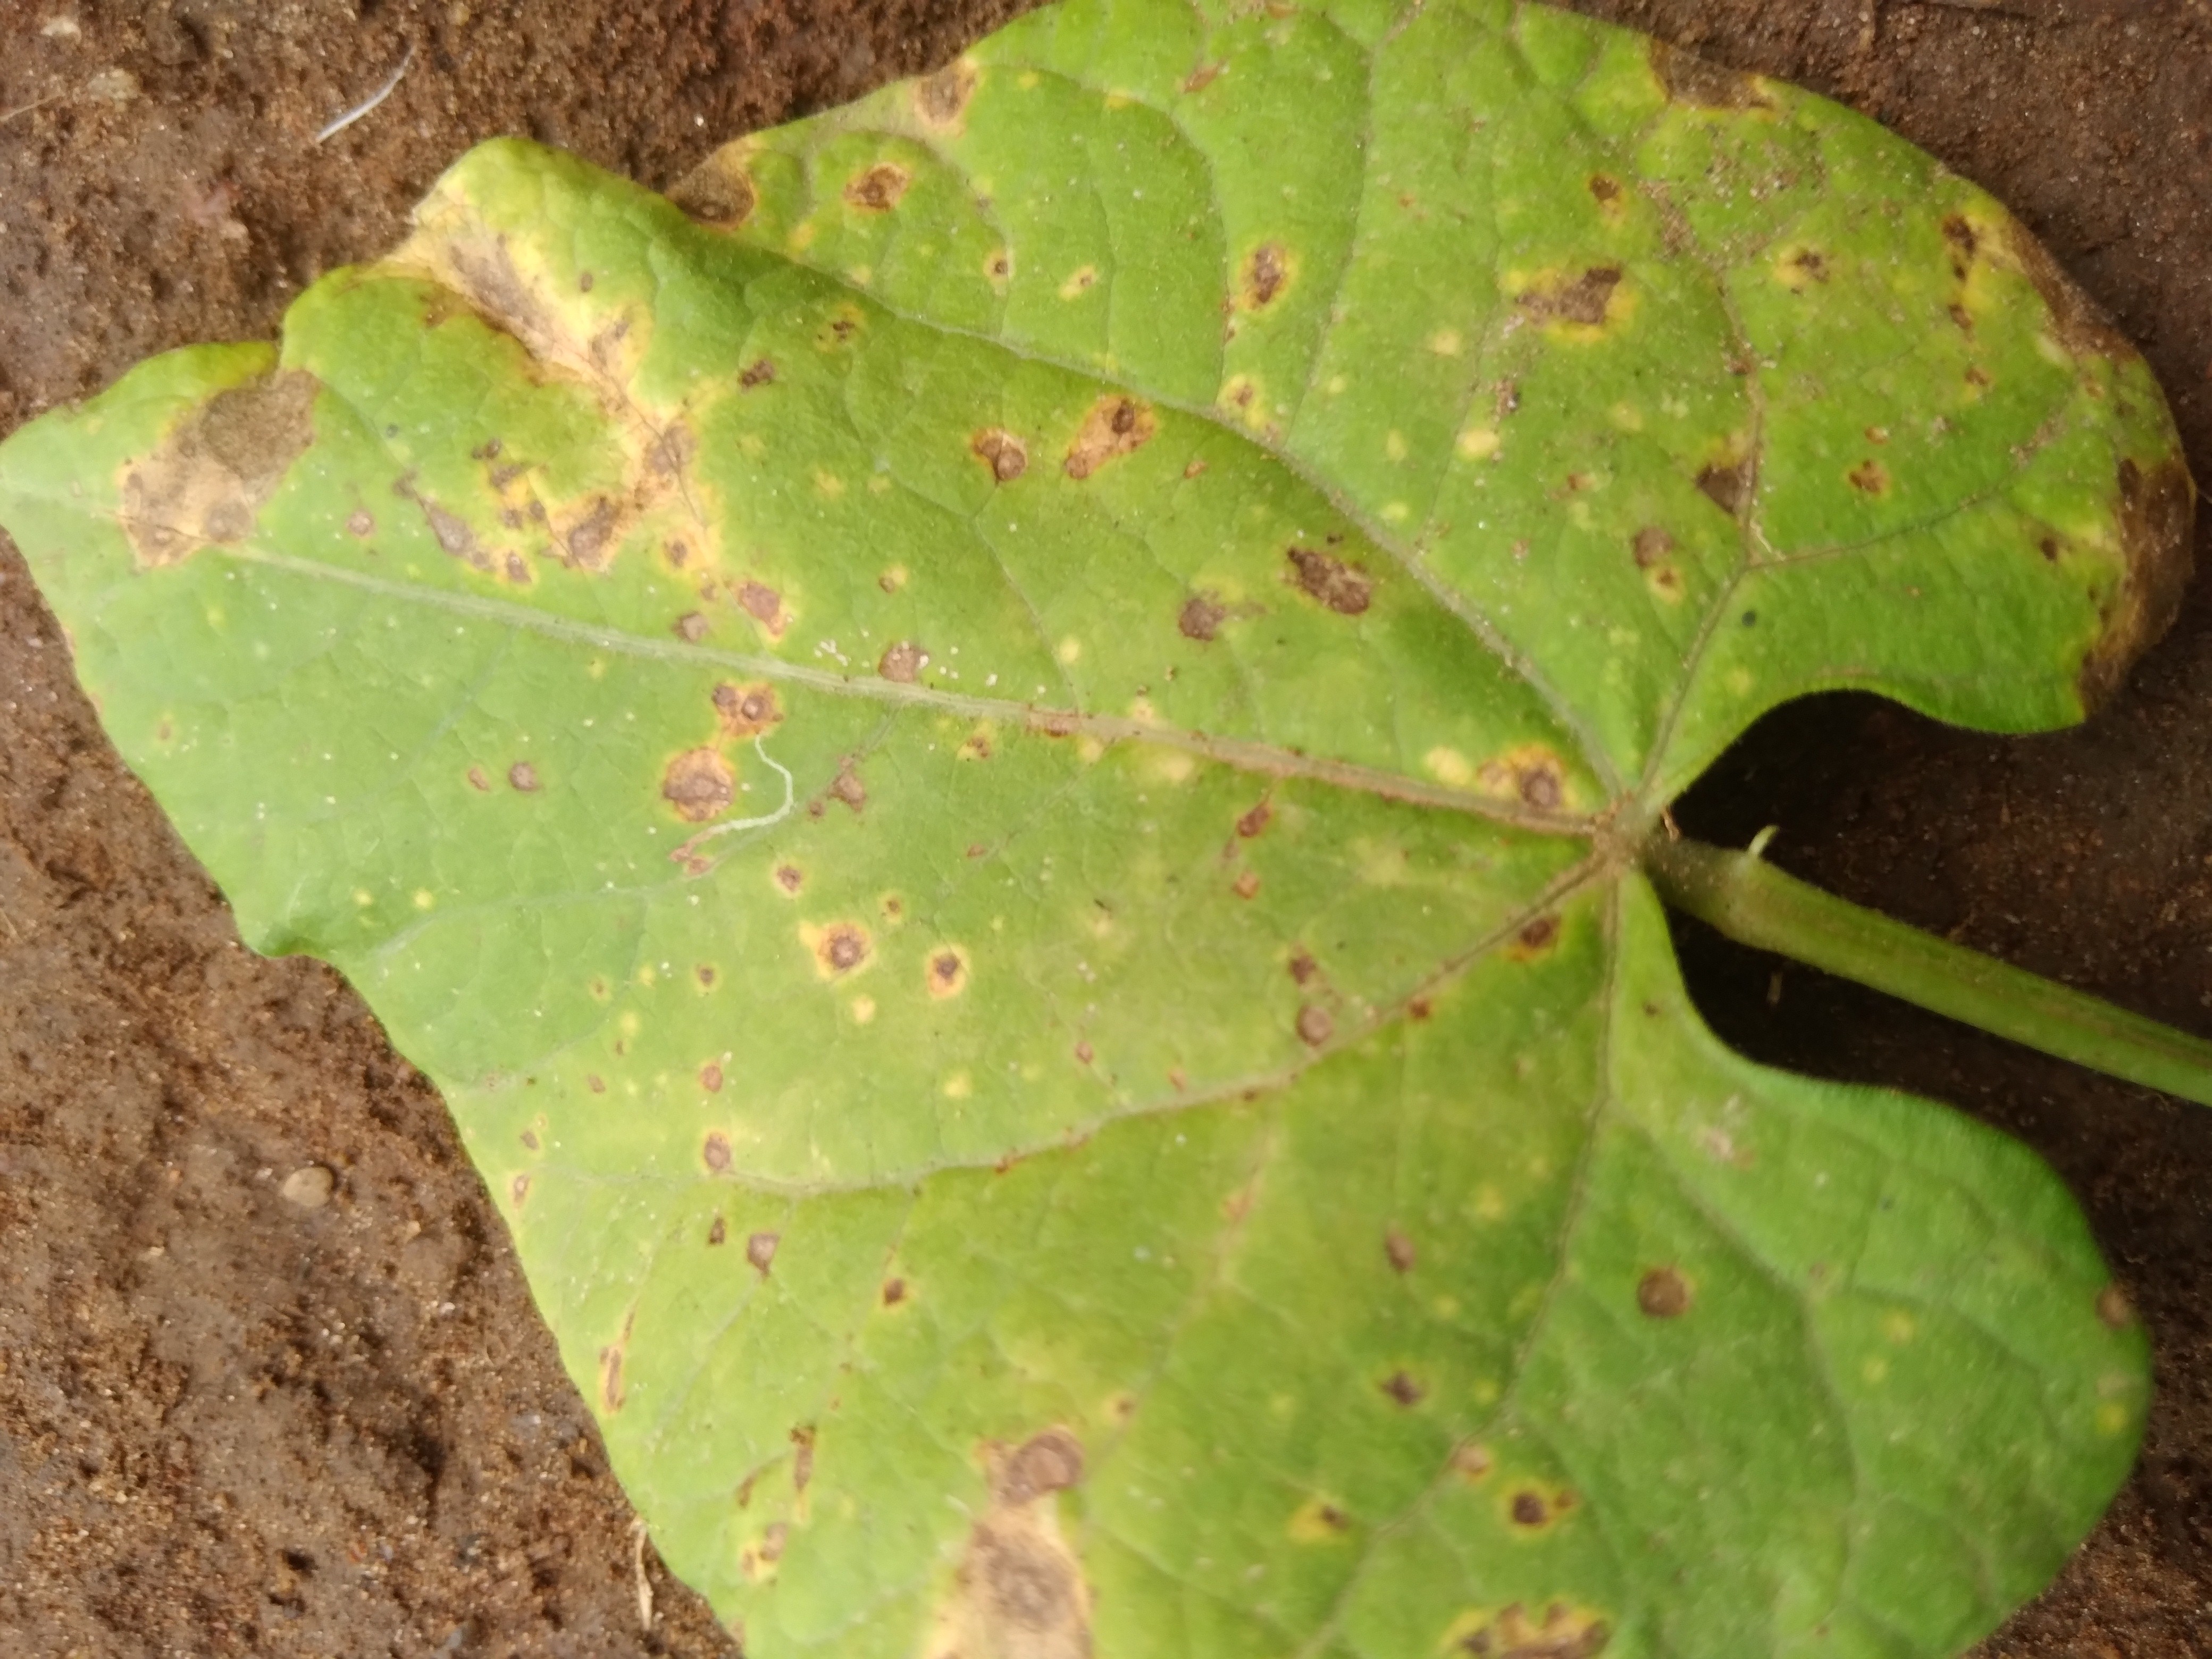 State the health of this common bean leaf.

rust
